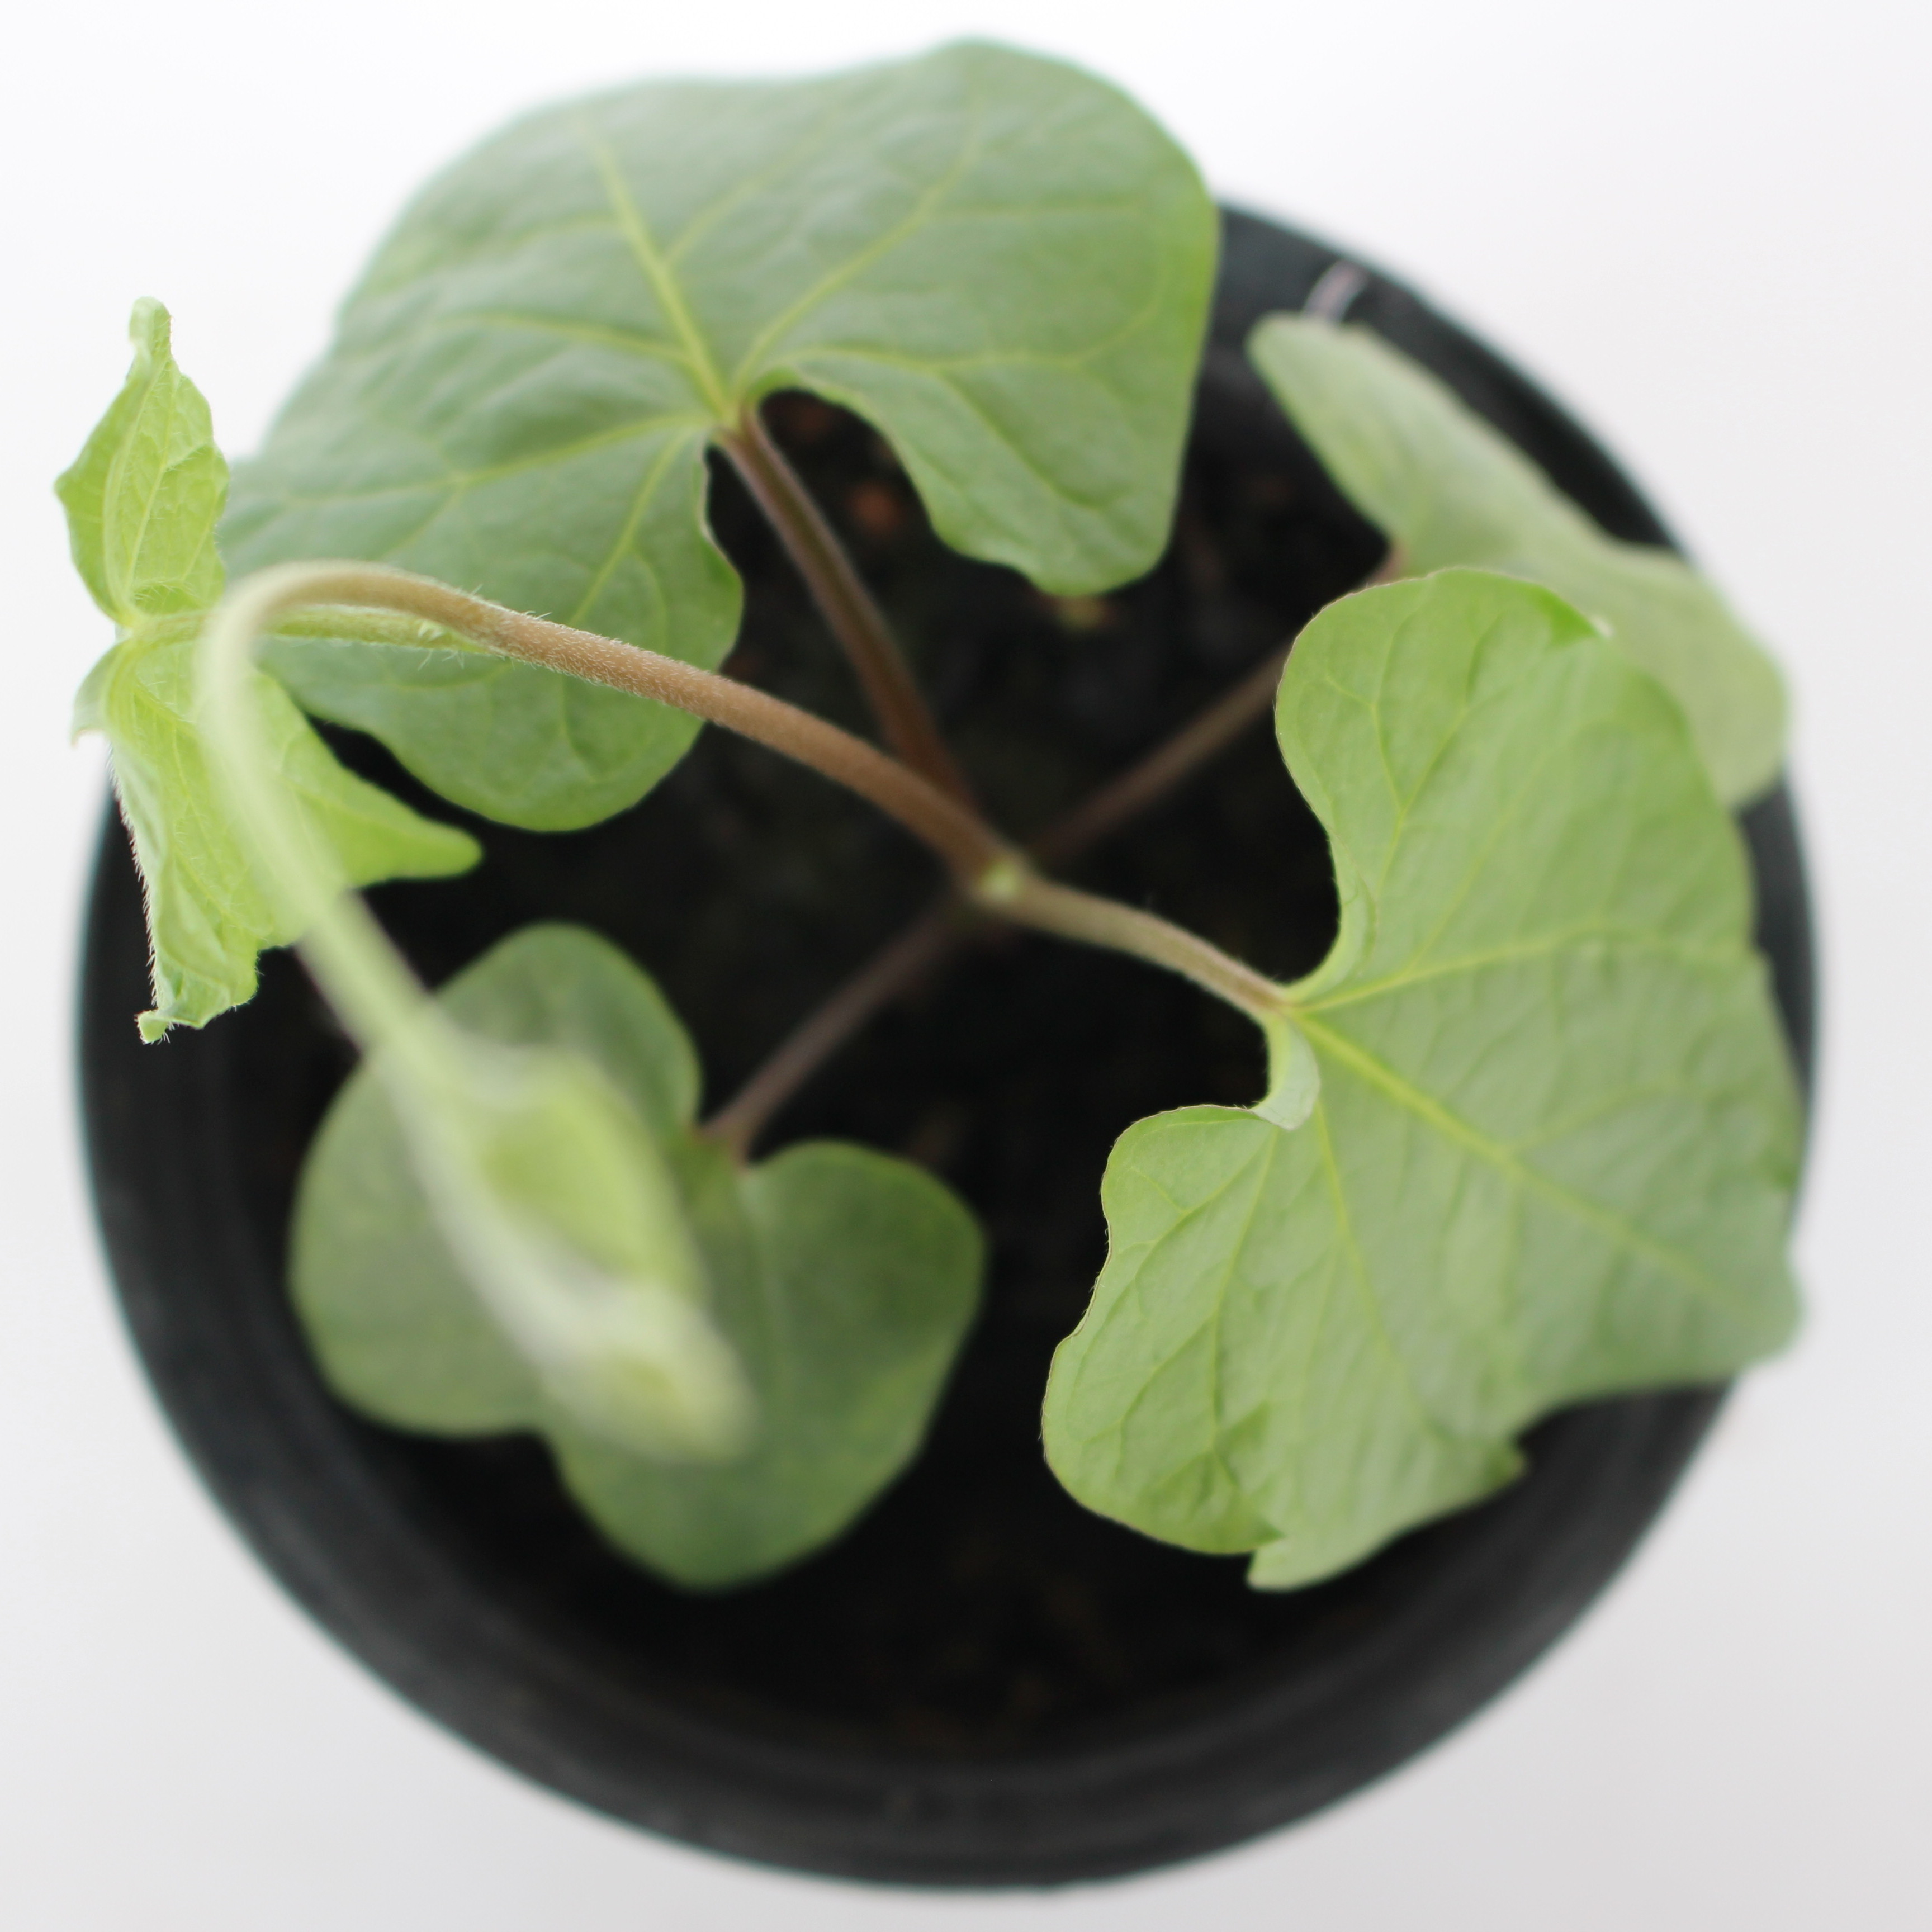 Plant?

Convolvulus arvensis
